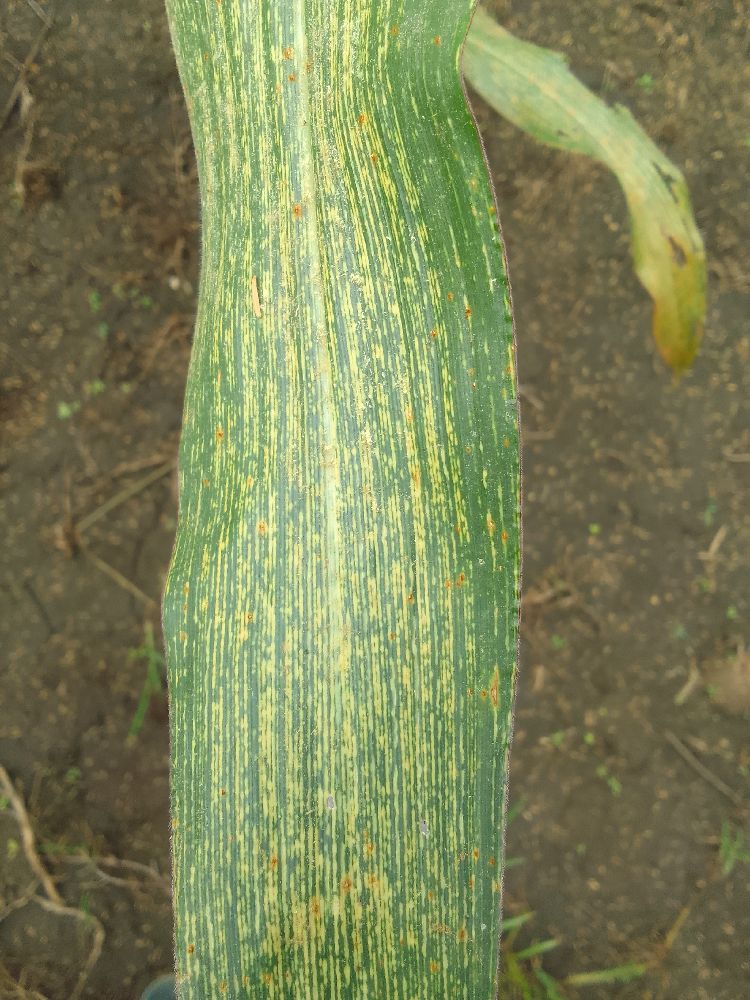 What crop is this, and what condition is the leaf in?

maize, maize streak virus
